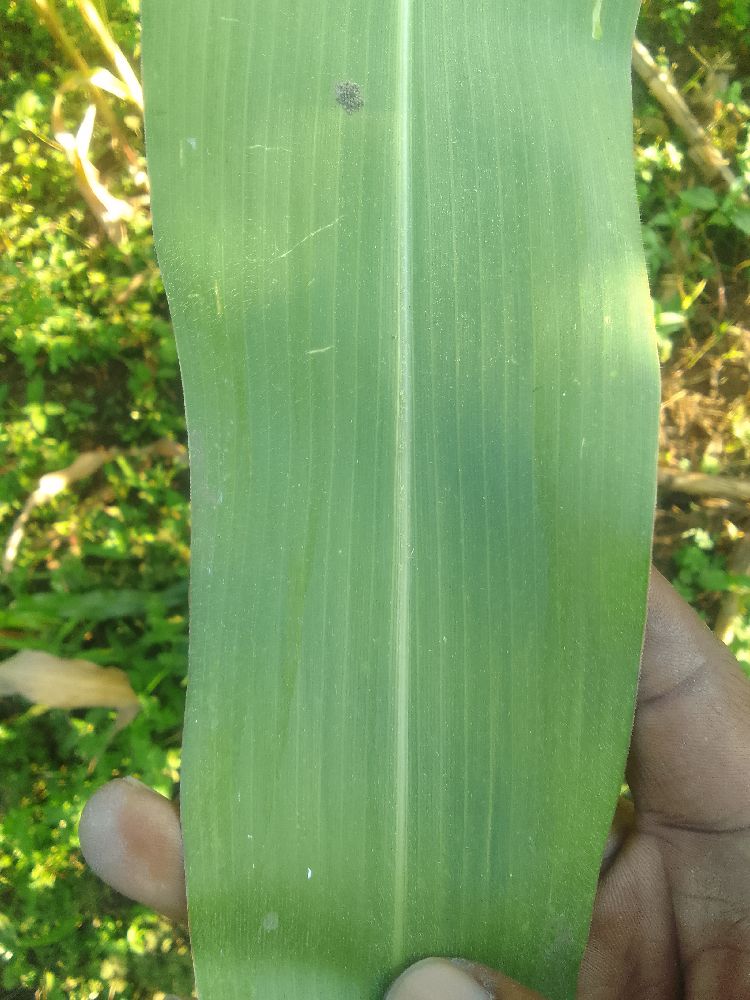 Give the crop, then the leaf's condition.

maize, healthy
